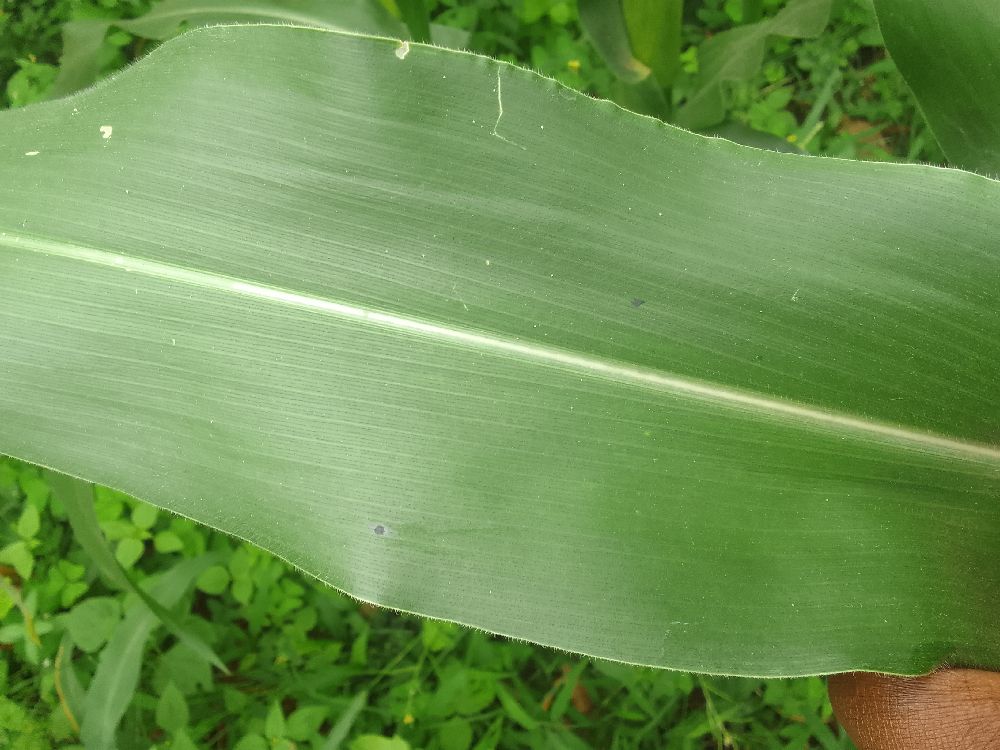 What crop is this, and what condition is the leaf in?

maize, healthy
